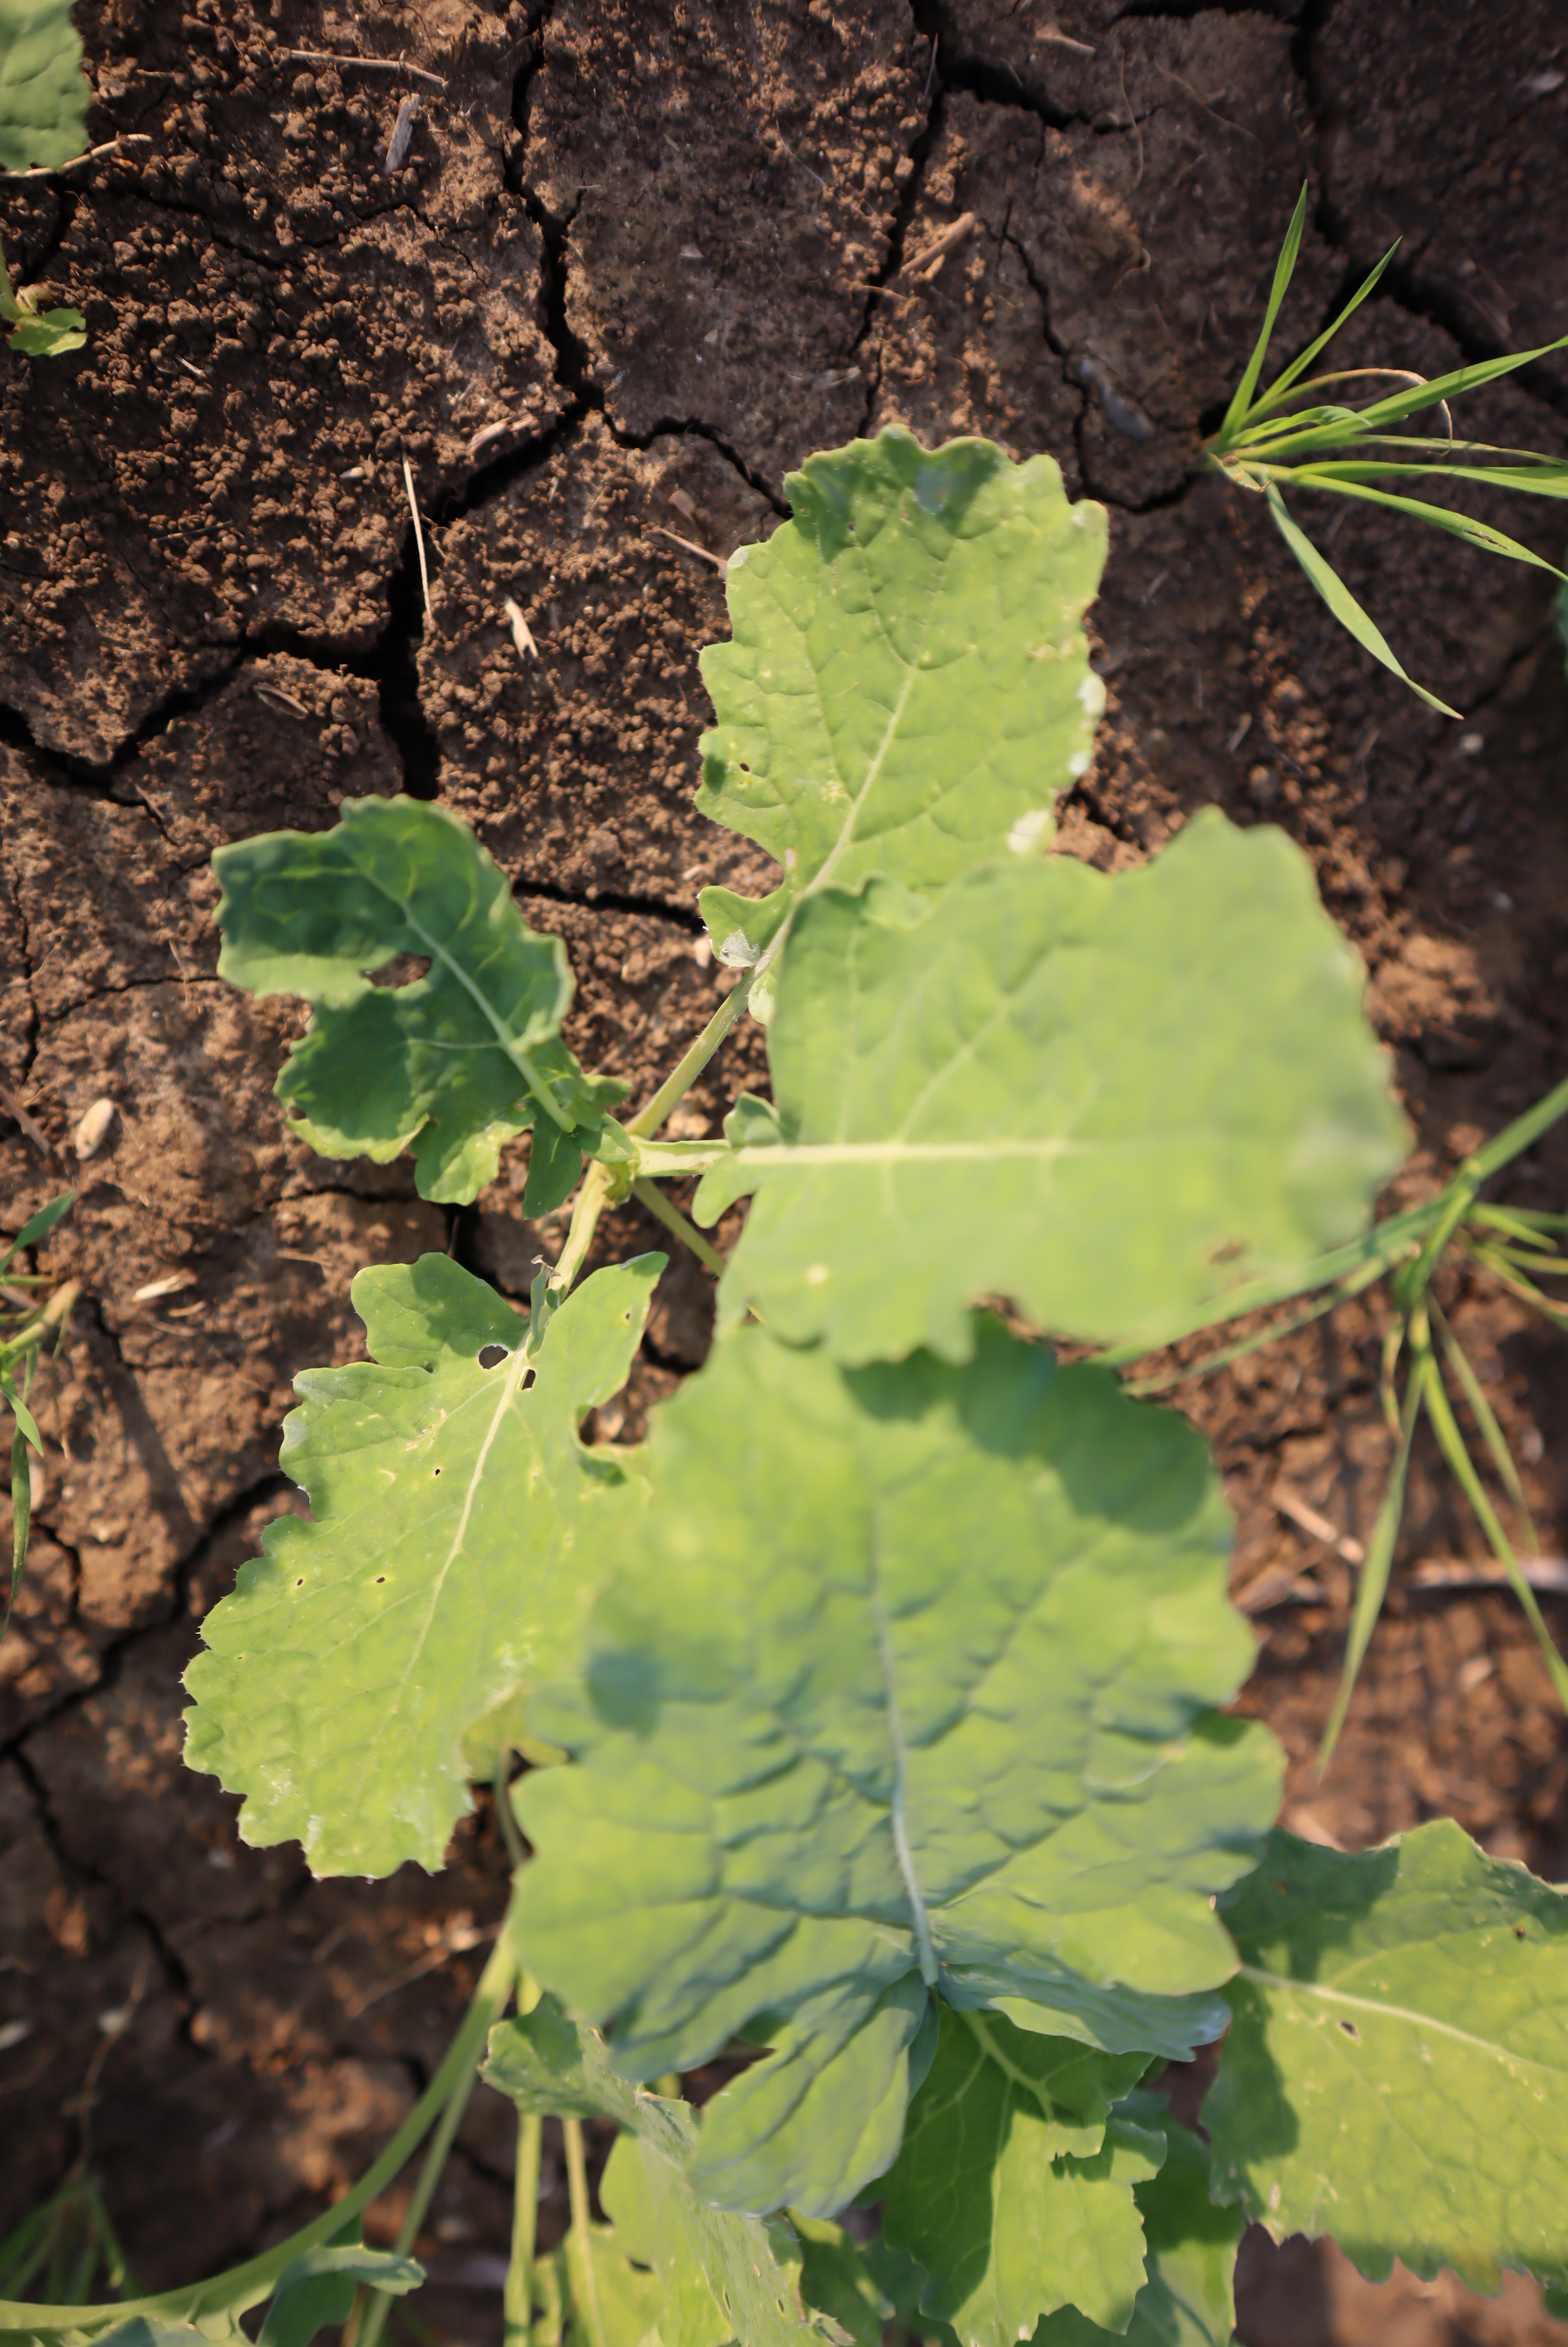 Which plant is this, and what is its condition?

cauliflower, phytophagous
